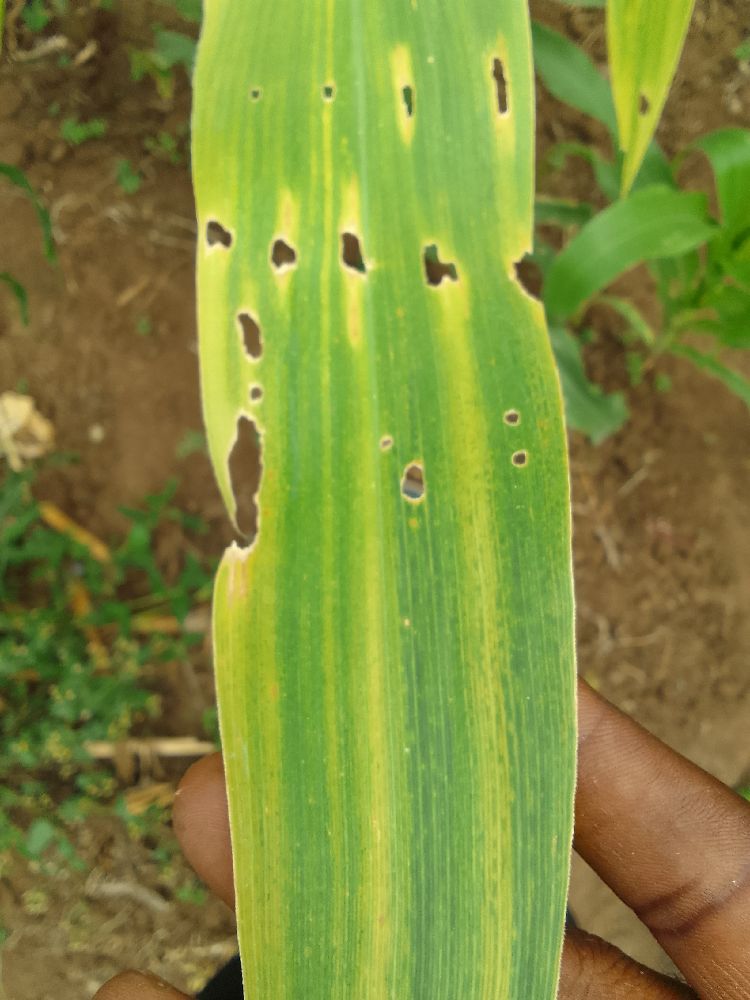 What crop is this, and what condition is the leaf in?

maize, maize lethal necrosis
